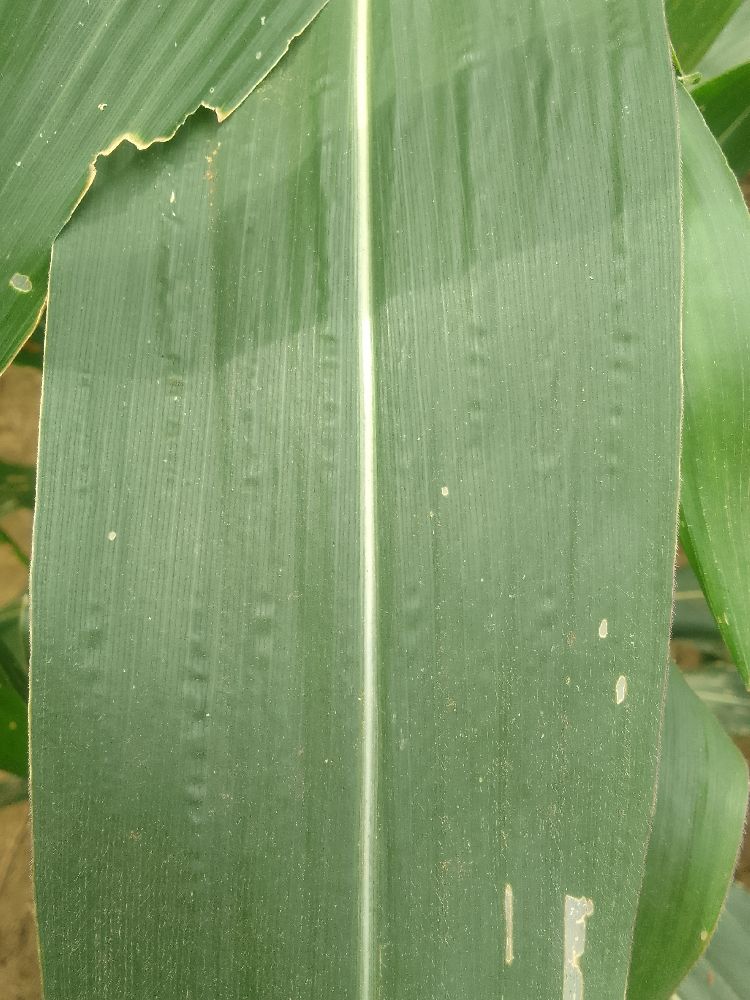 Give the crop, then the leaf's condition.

maize, healthy
